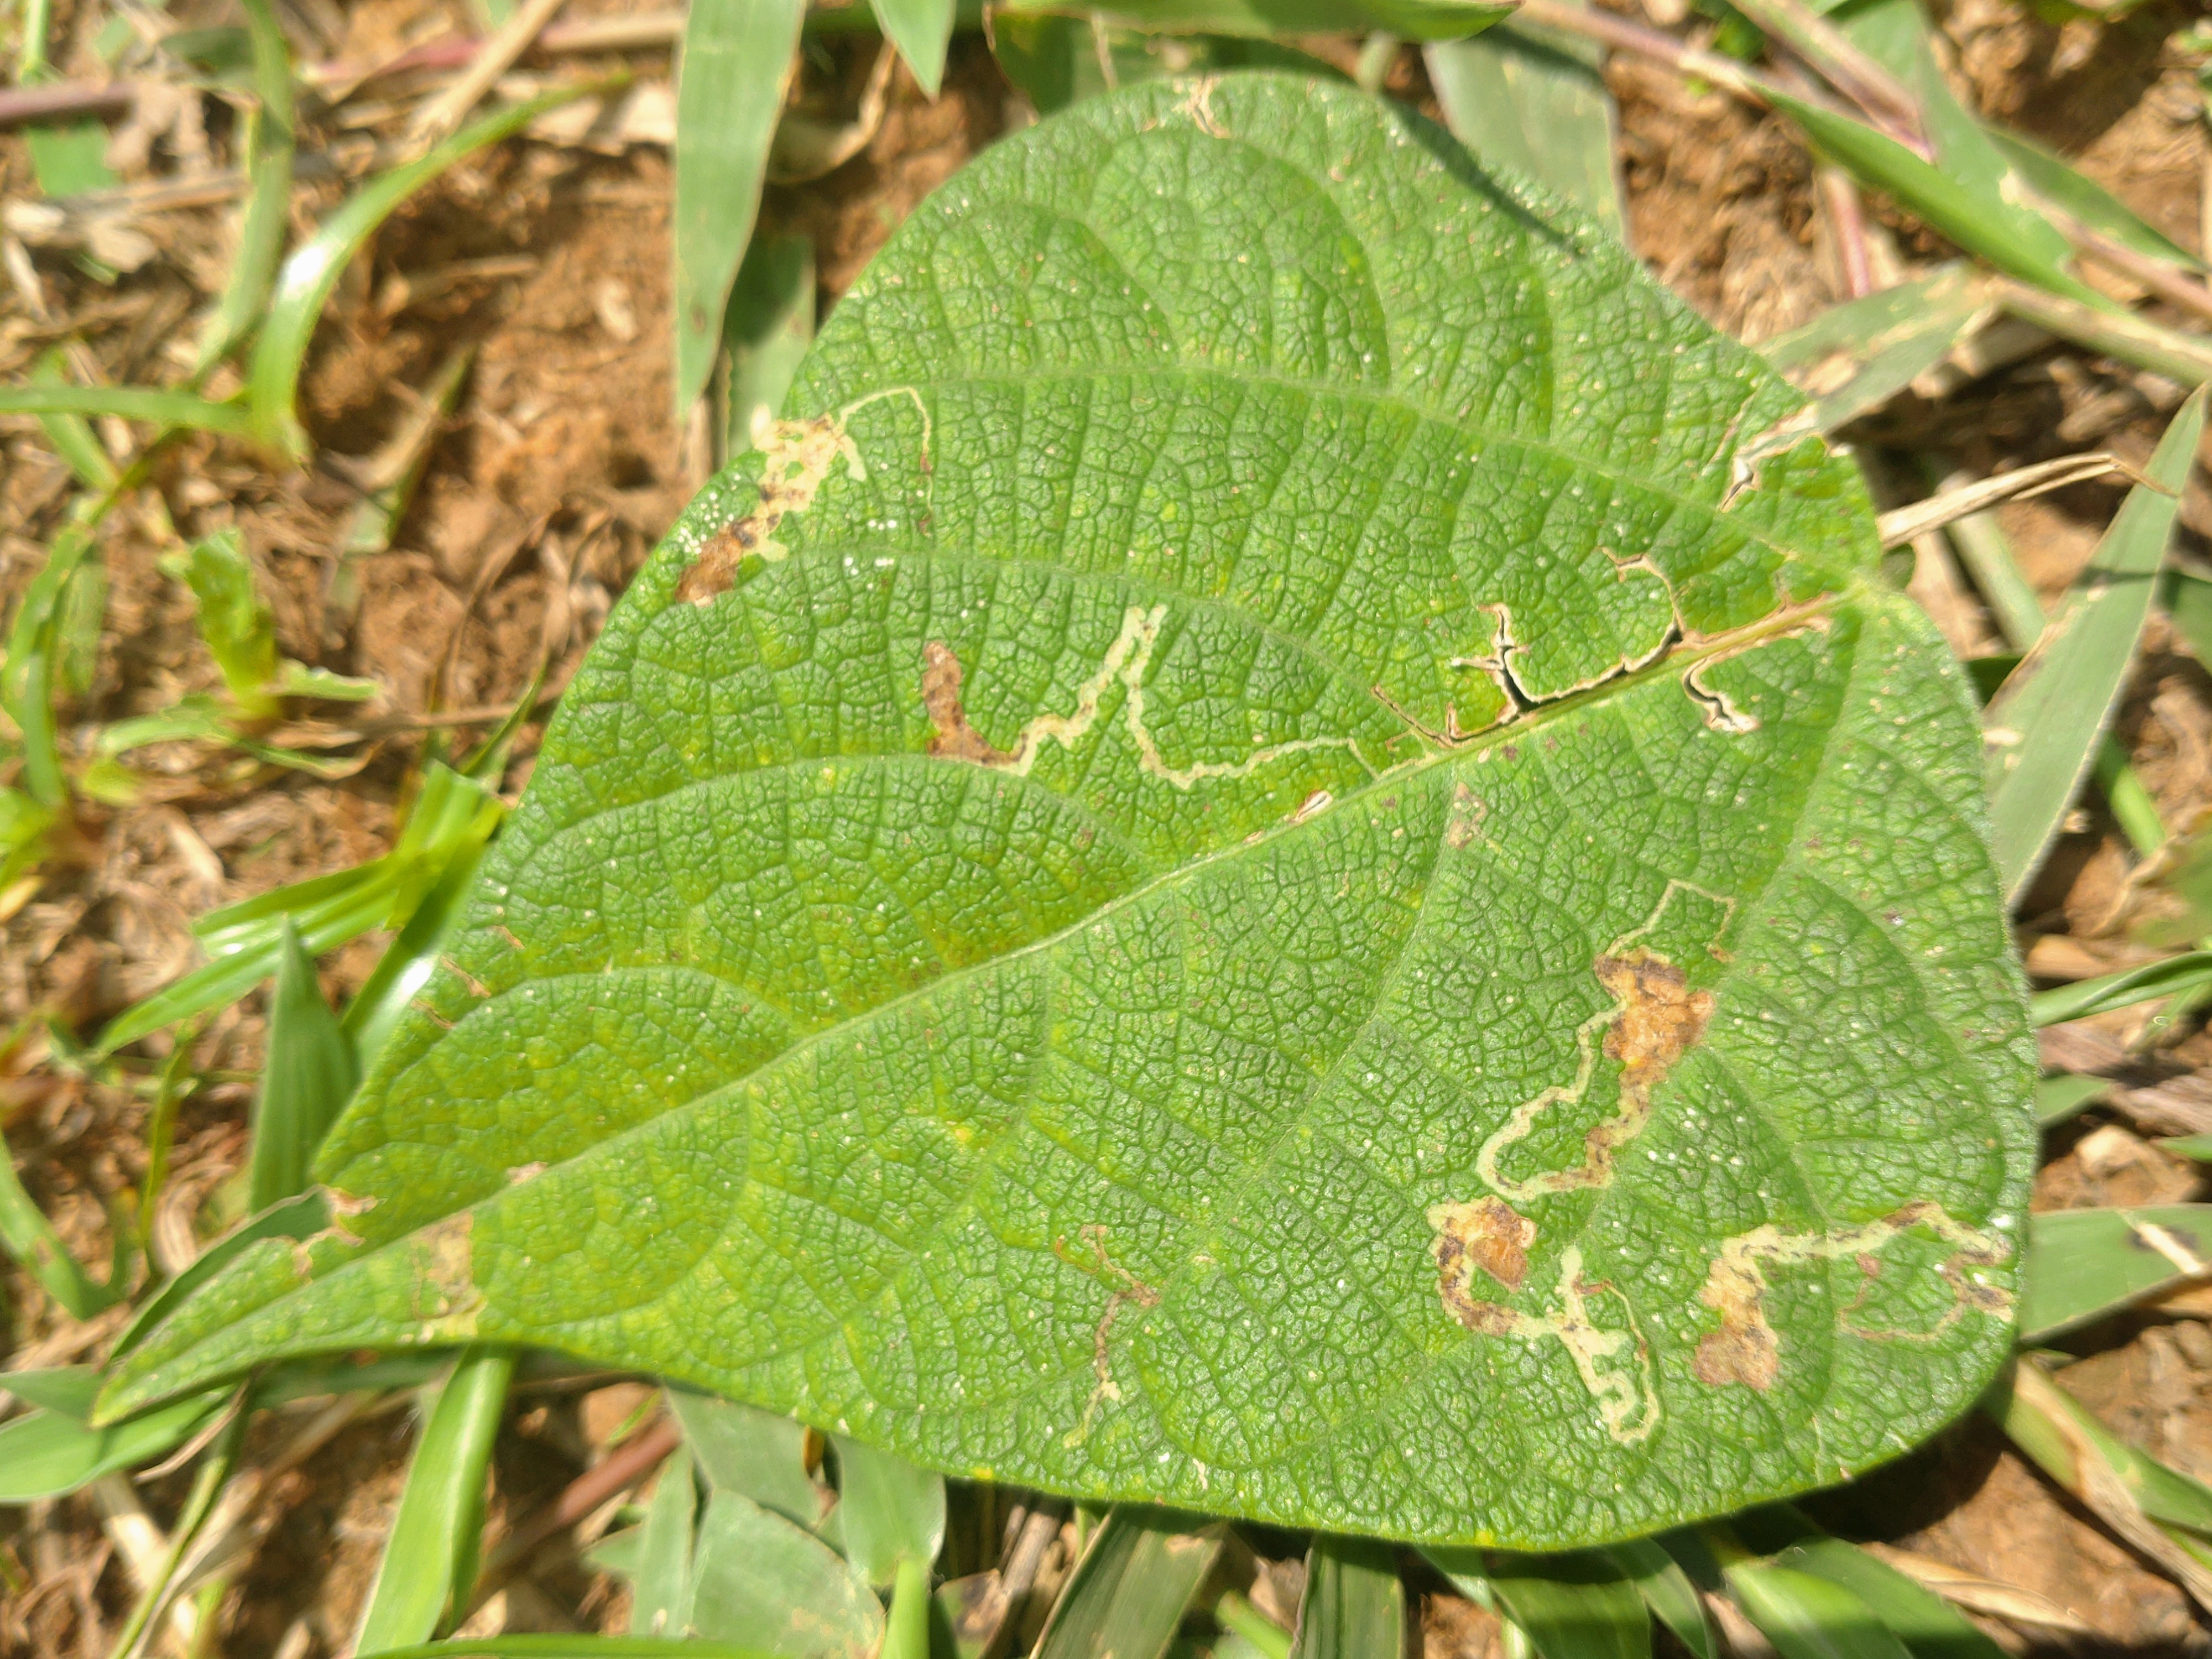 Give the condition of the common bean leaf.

anthracnose
